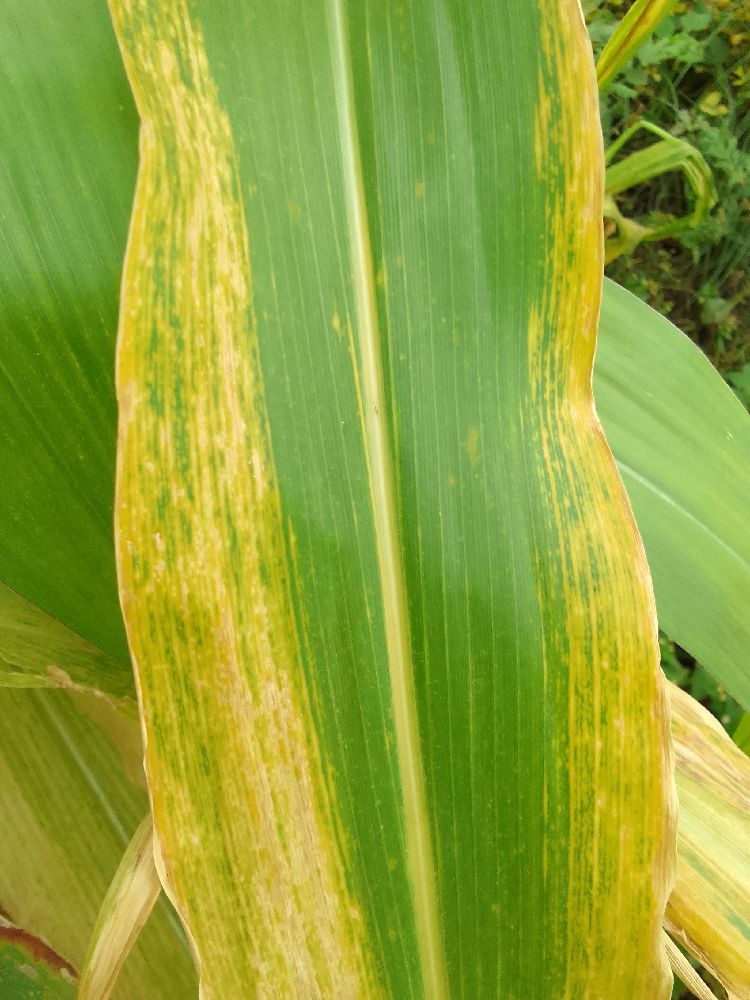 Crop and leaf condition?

maize, maize lethal necrosis
